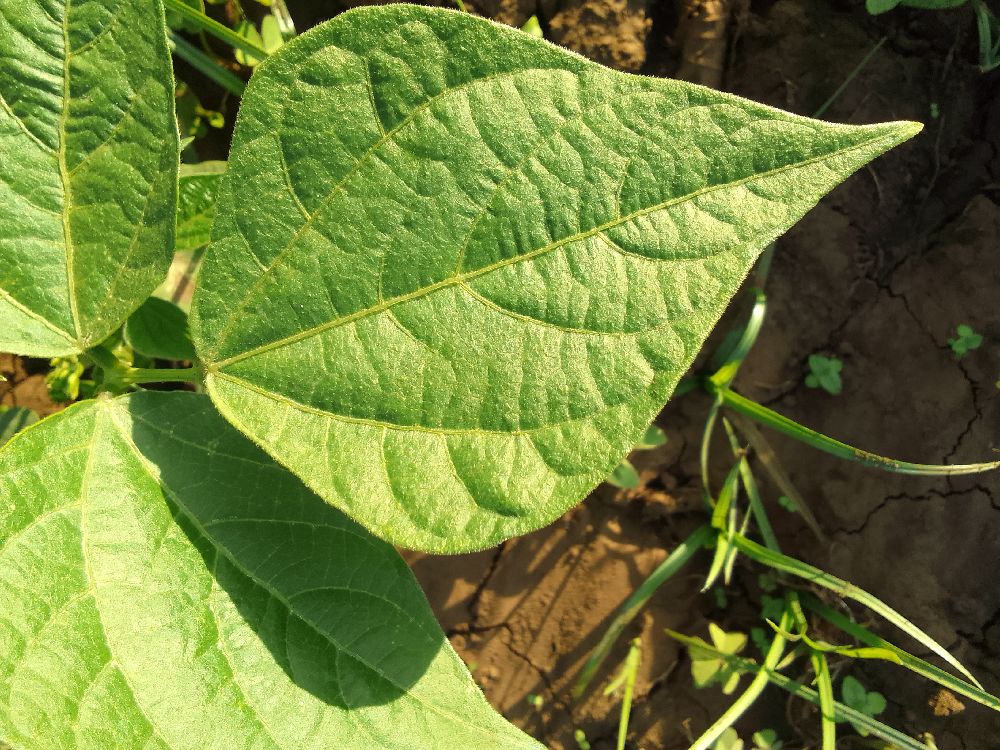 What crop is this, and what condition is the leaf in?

common bean, healthy
